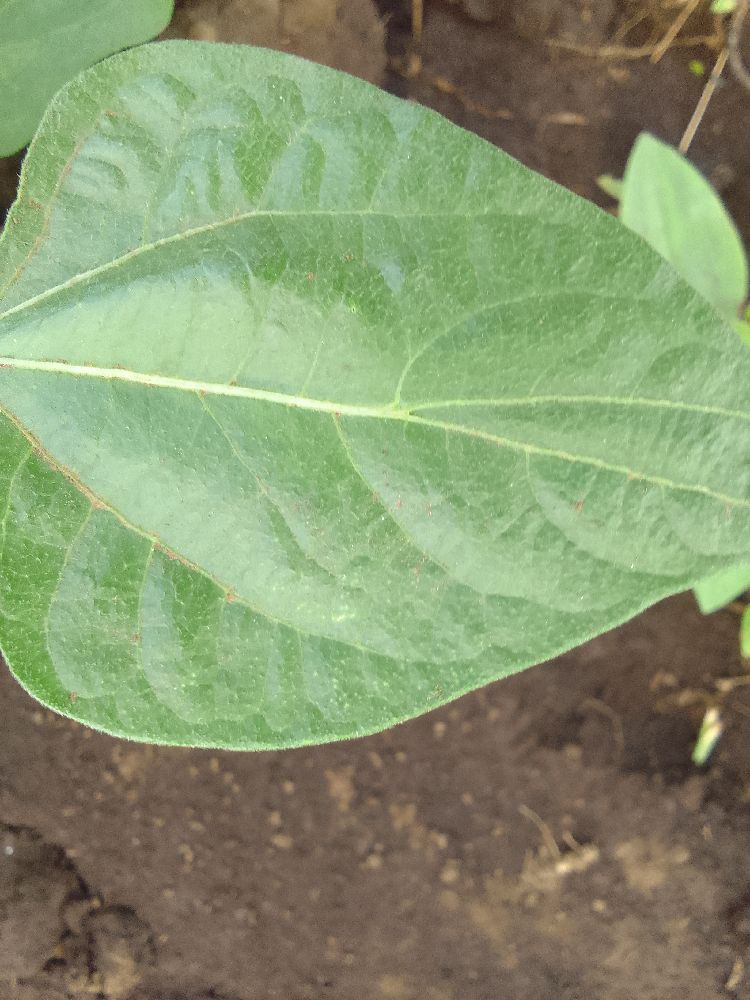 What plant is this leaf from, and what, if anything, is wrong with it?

common bean, healthy
